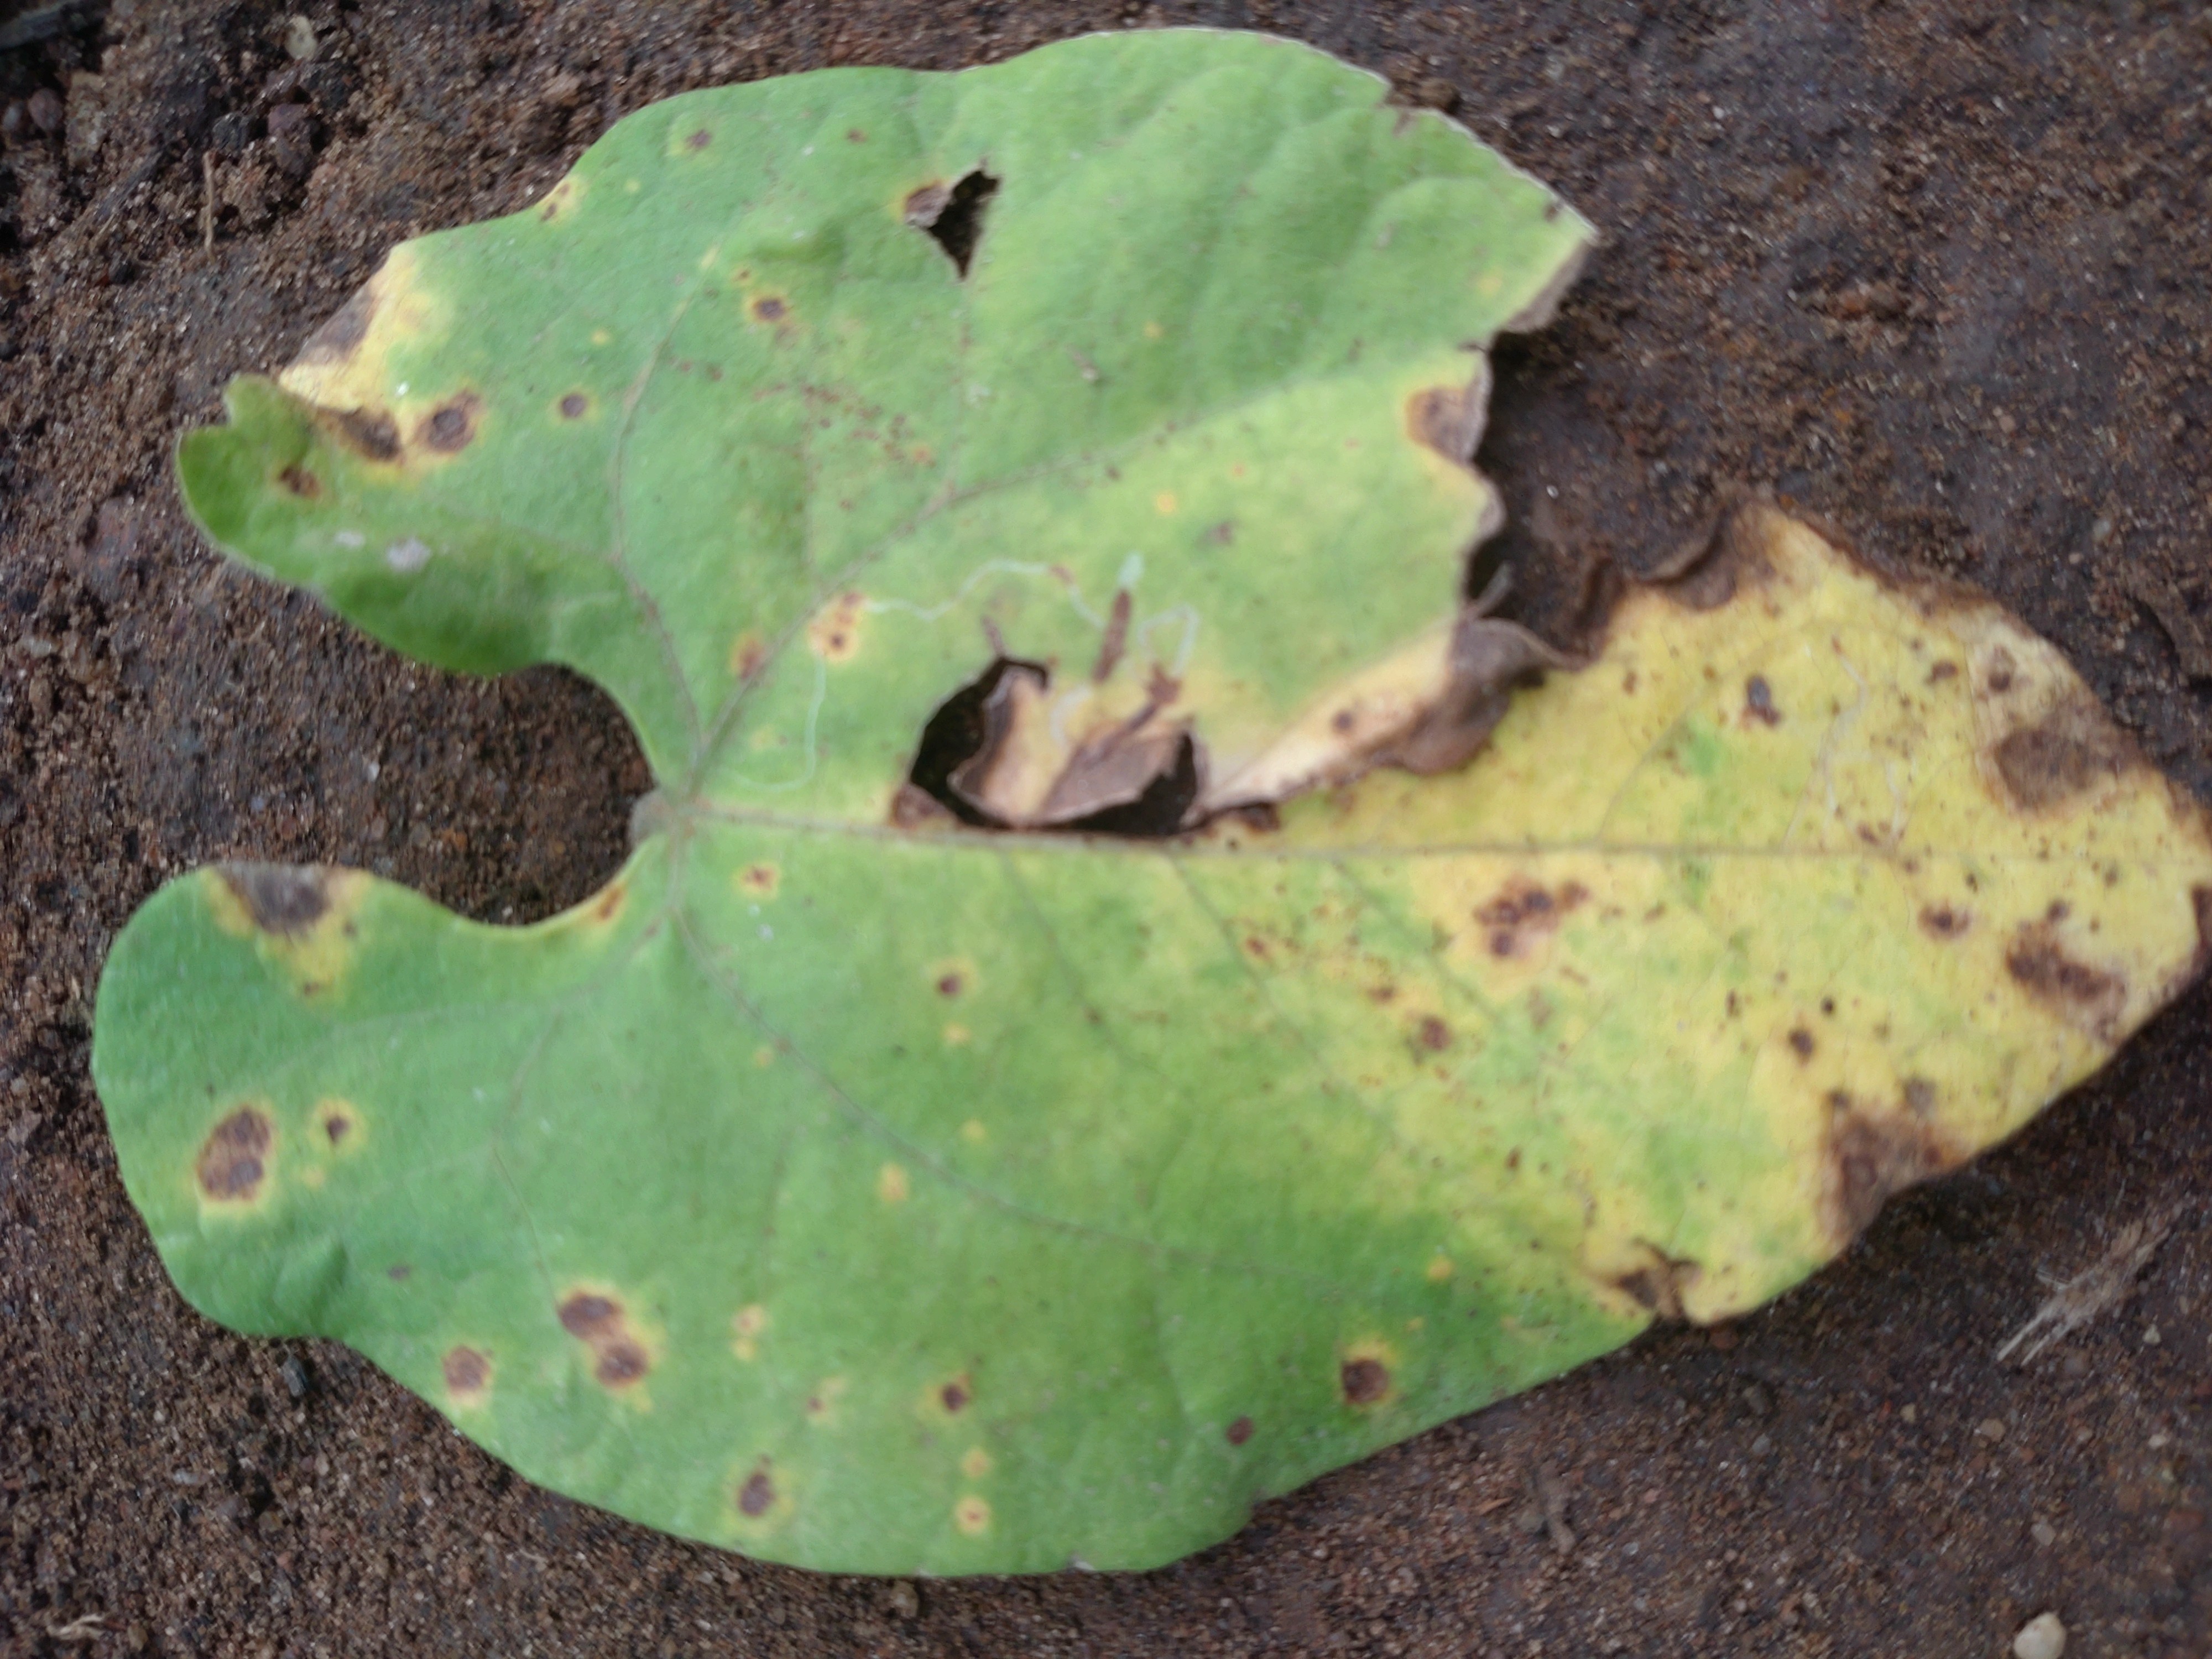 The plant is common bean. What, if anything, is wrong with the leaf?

anthracnose
